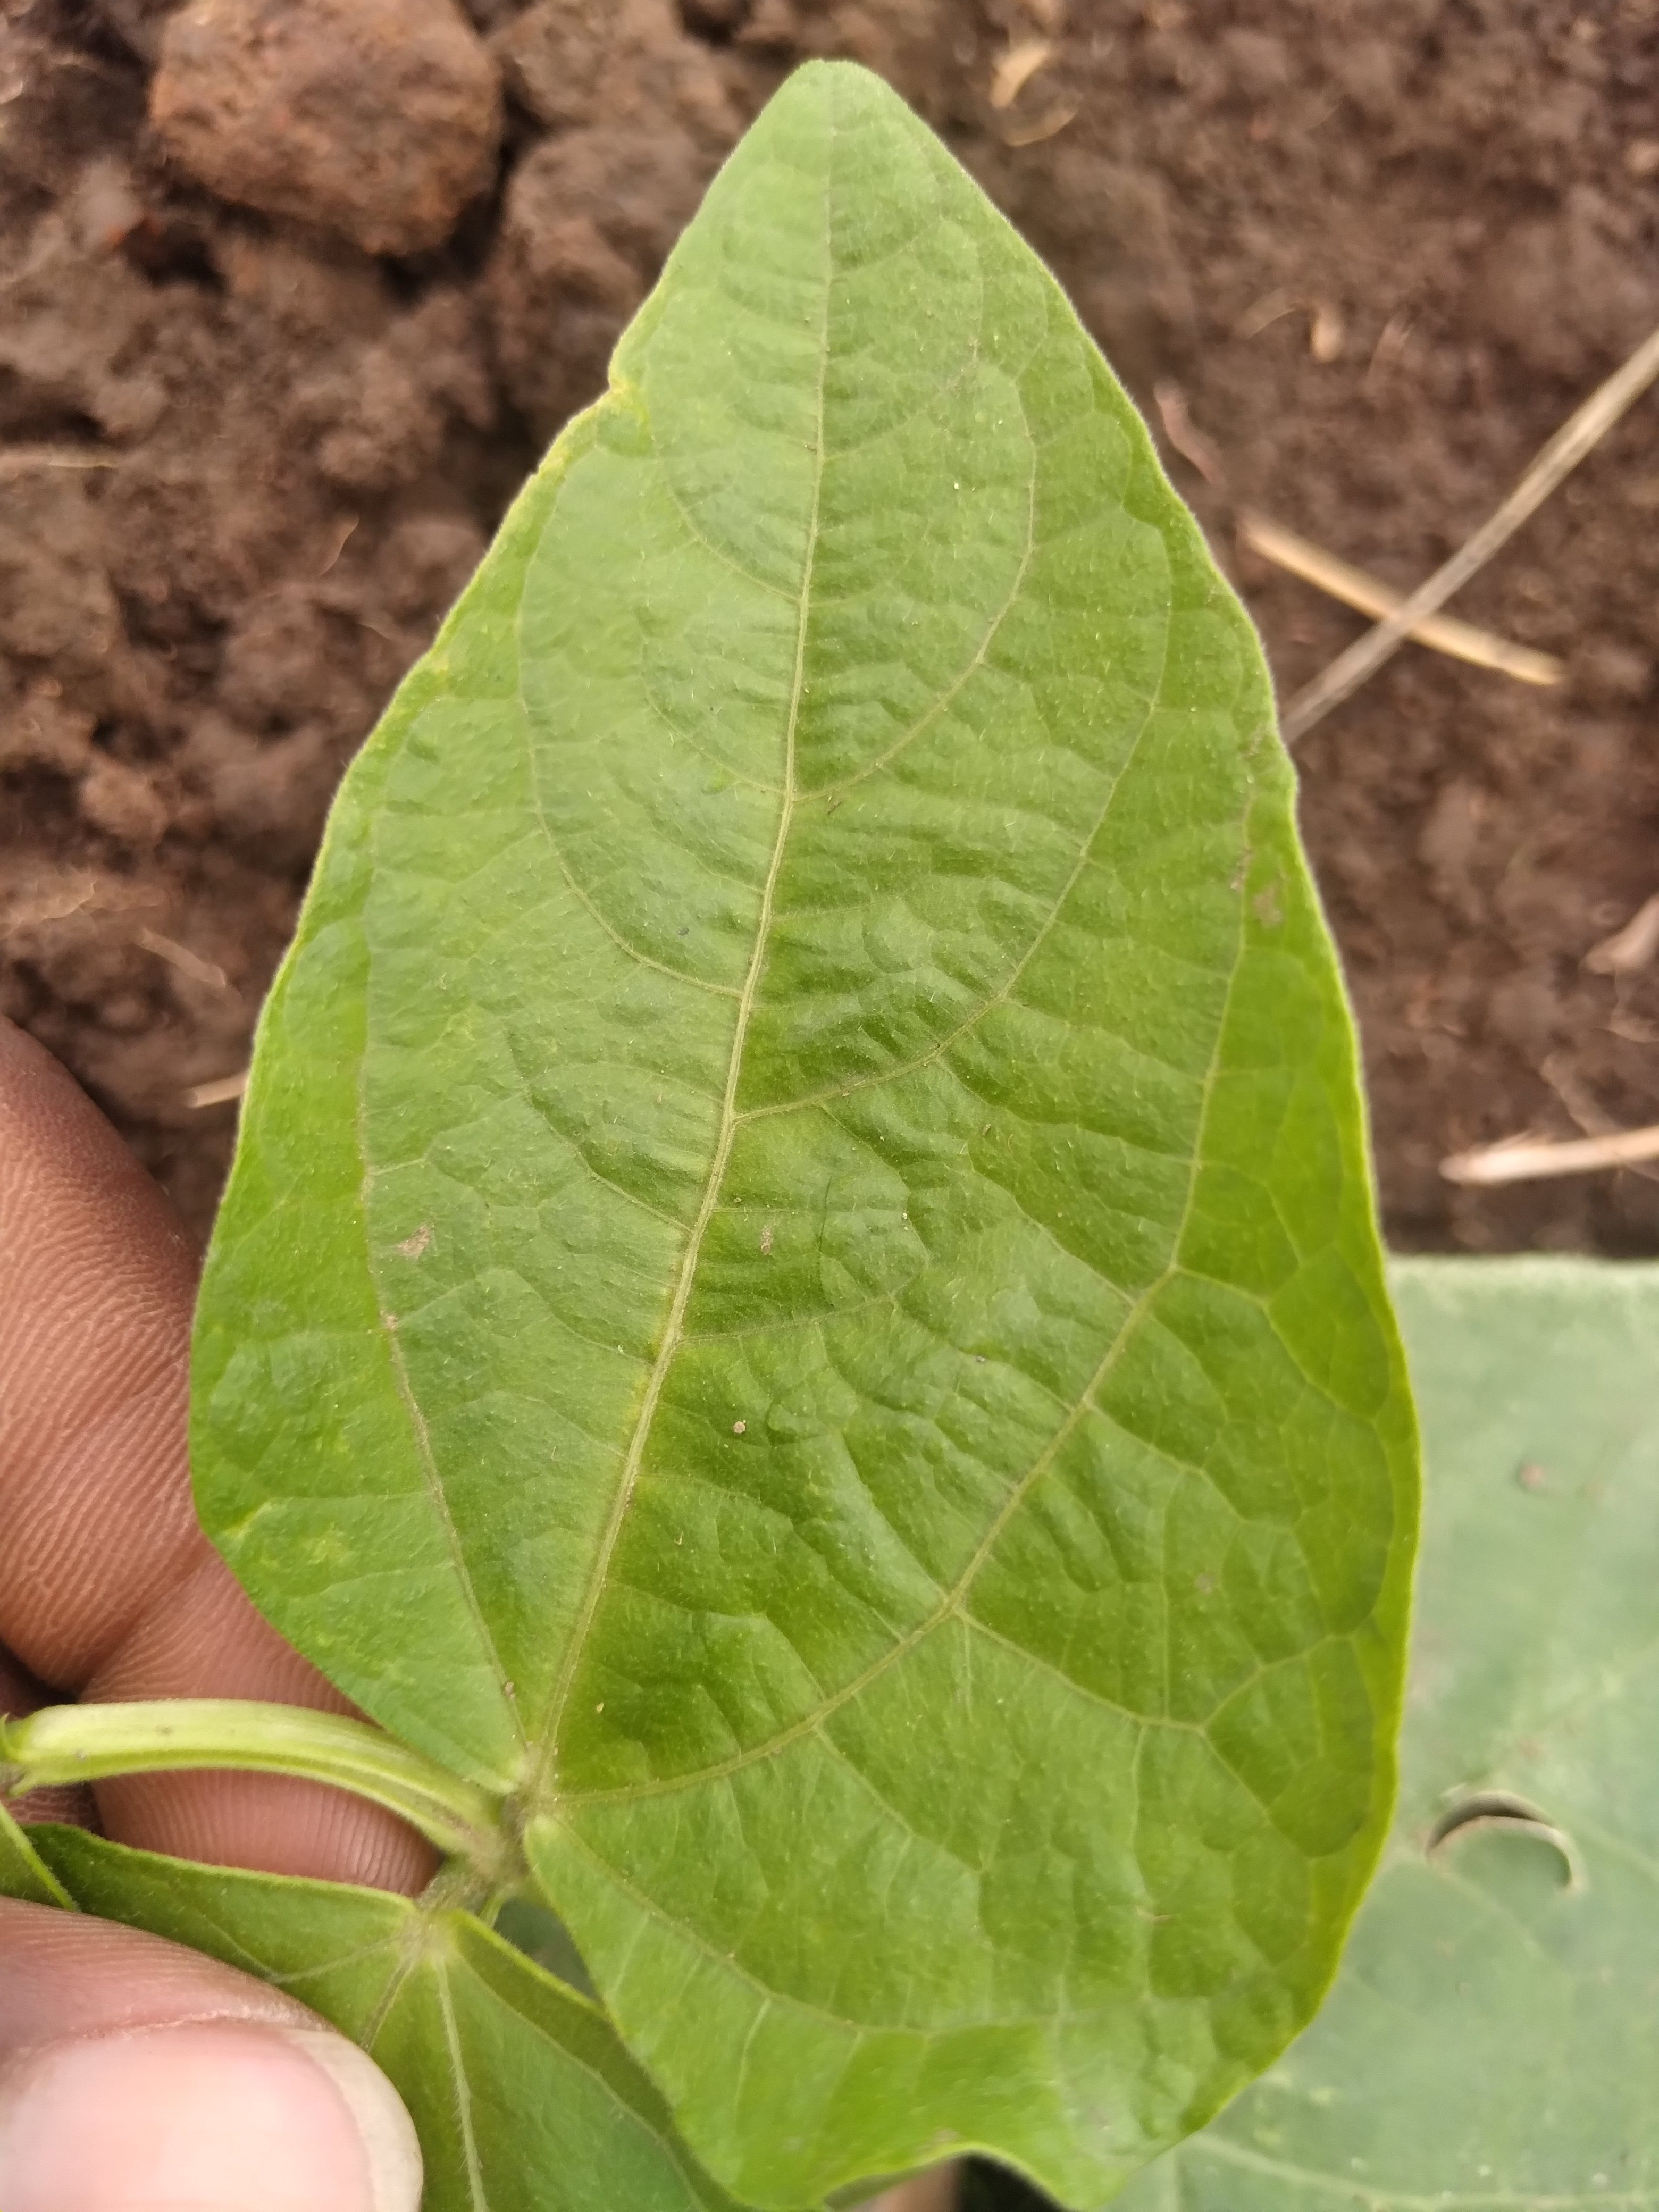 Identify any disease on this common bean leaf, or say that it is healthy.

healthy
